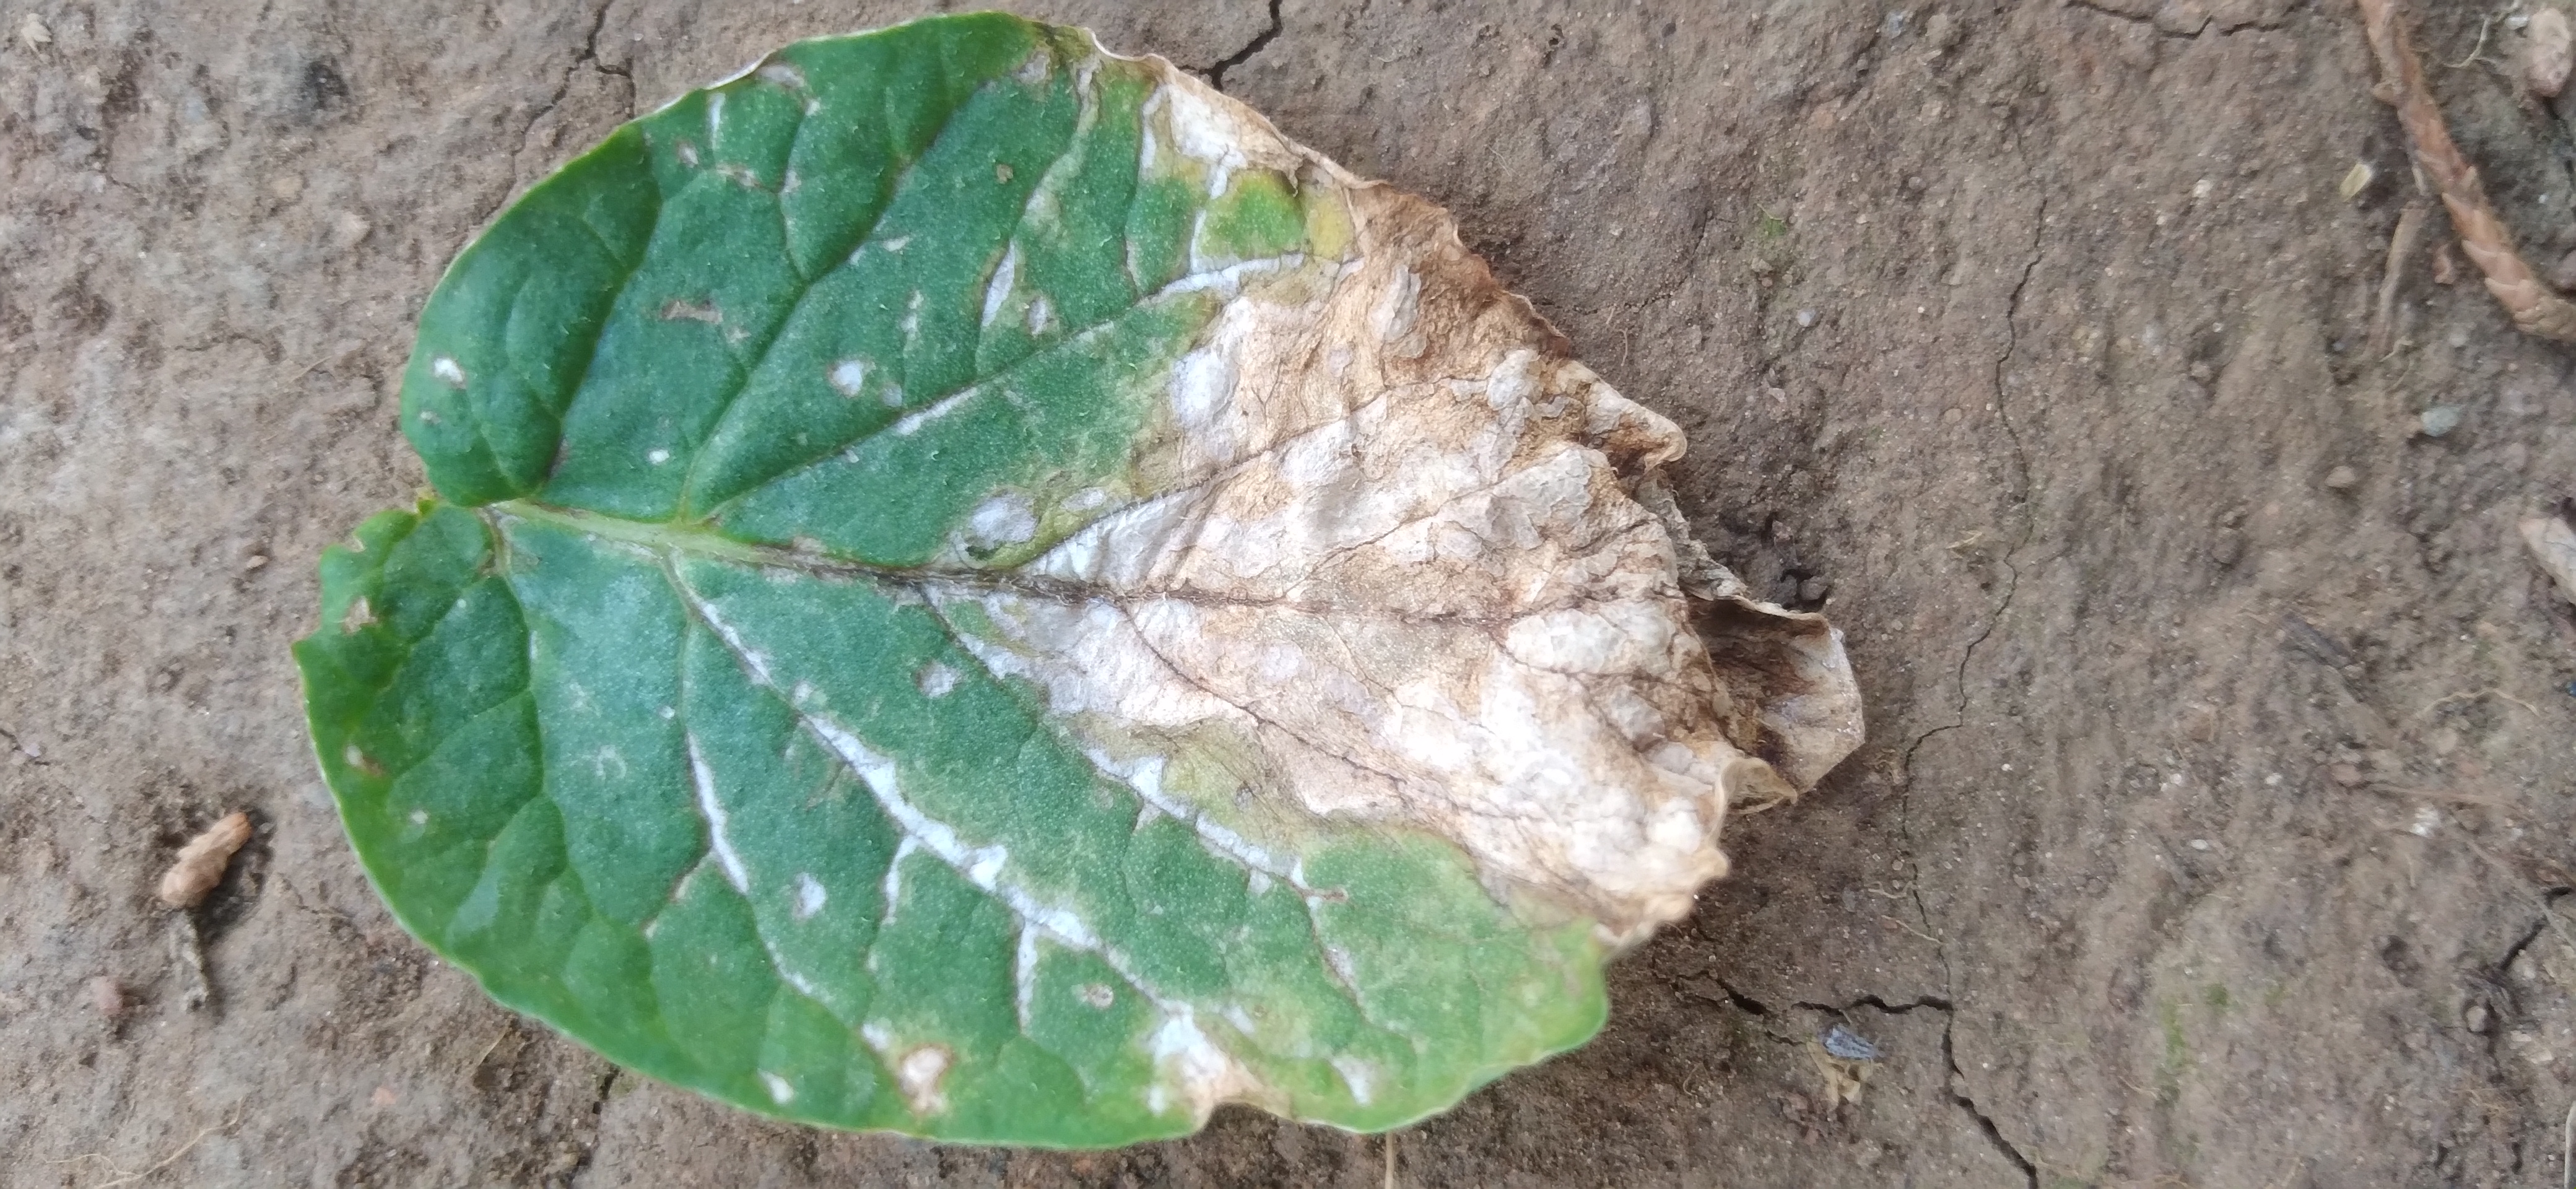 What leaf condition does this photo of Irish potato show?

early blight
